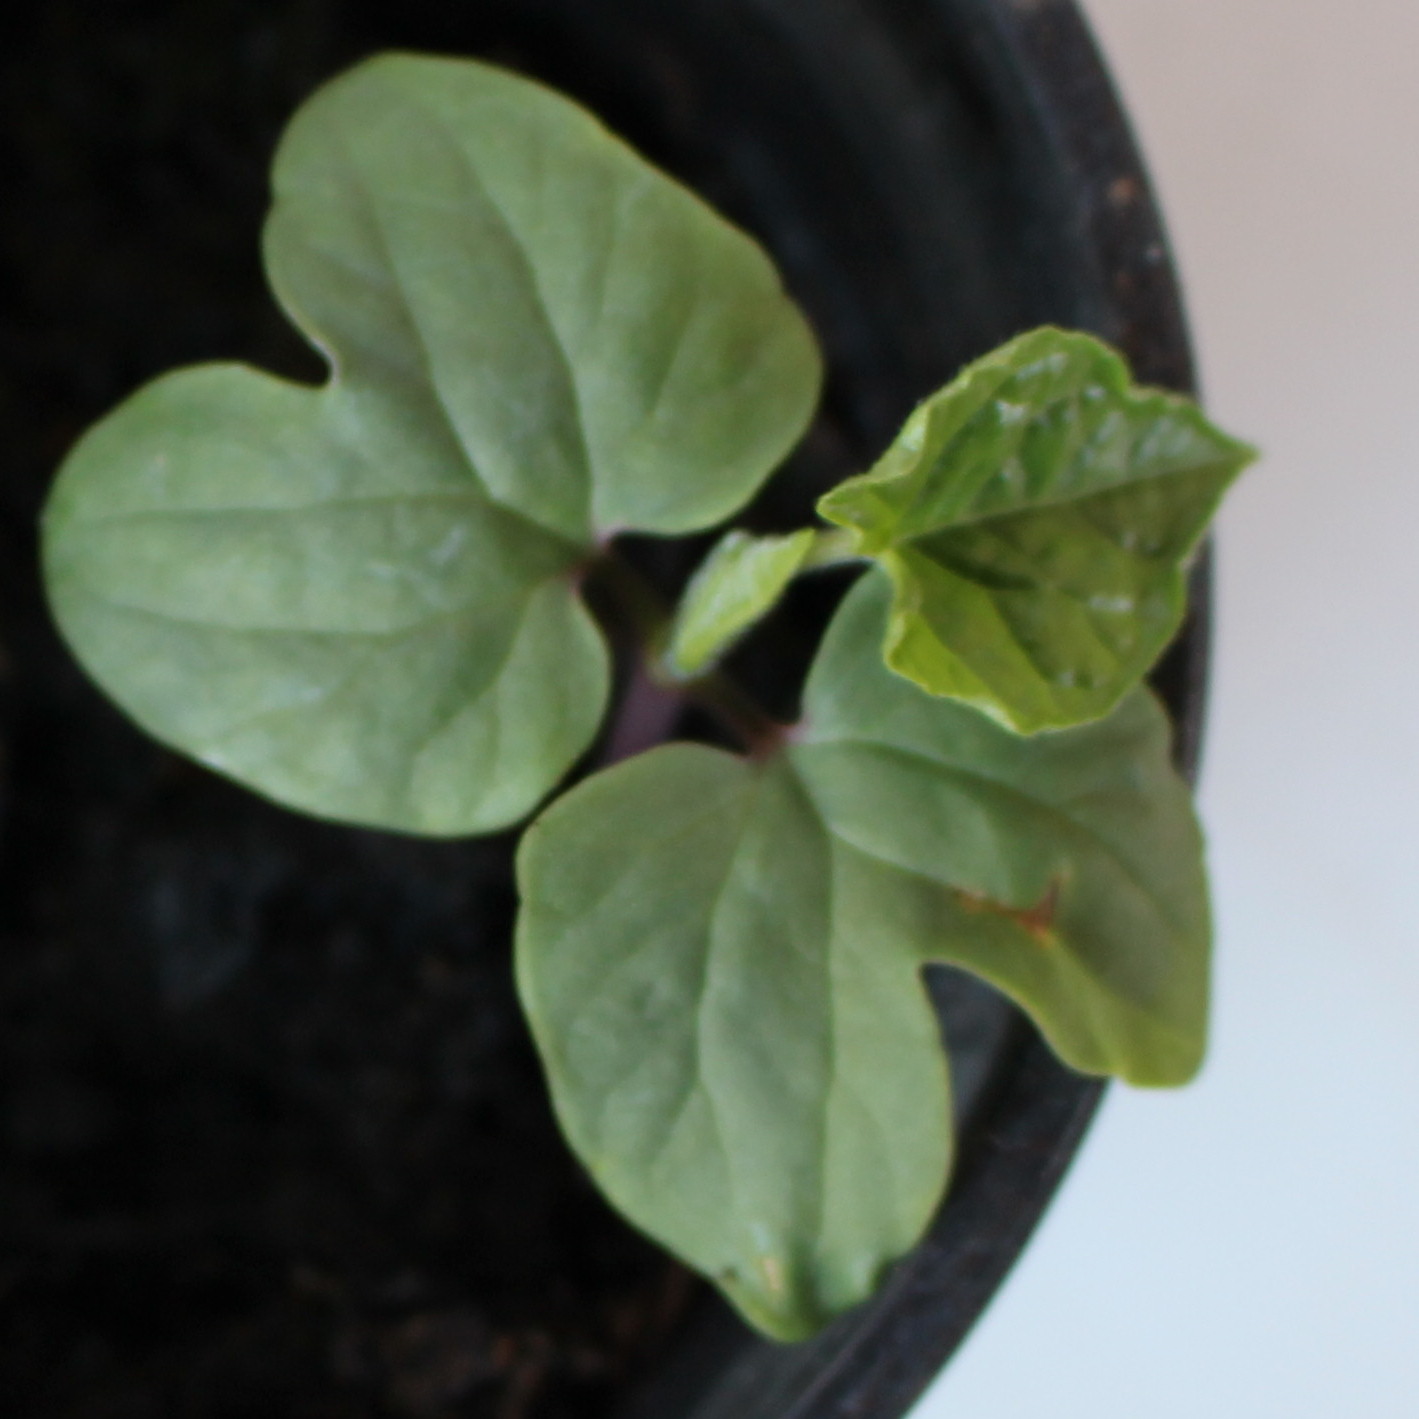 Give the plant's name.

Convolvulus arvensis
